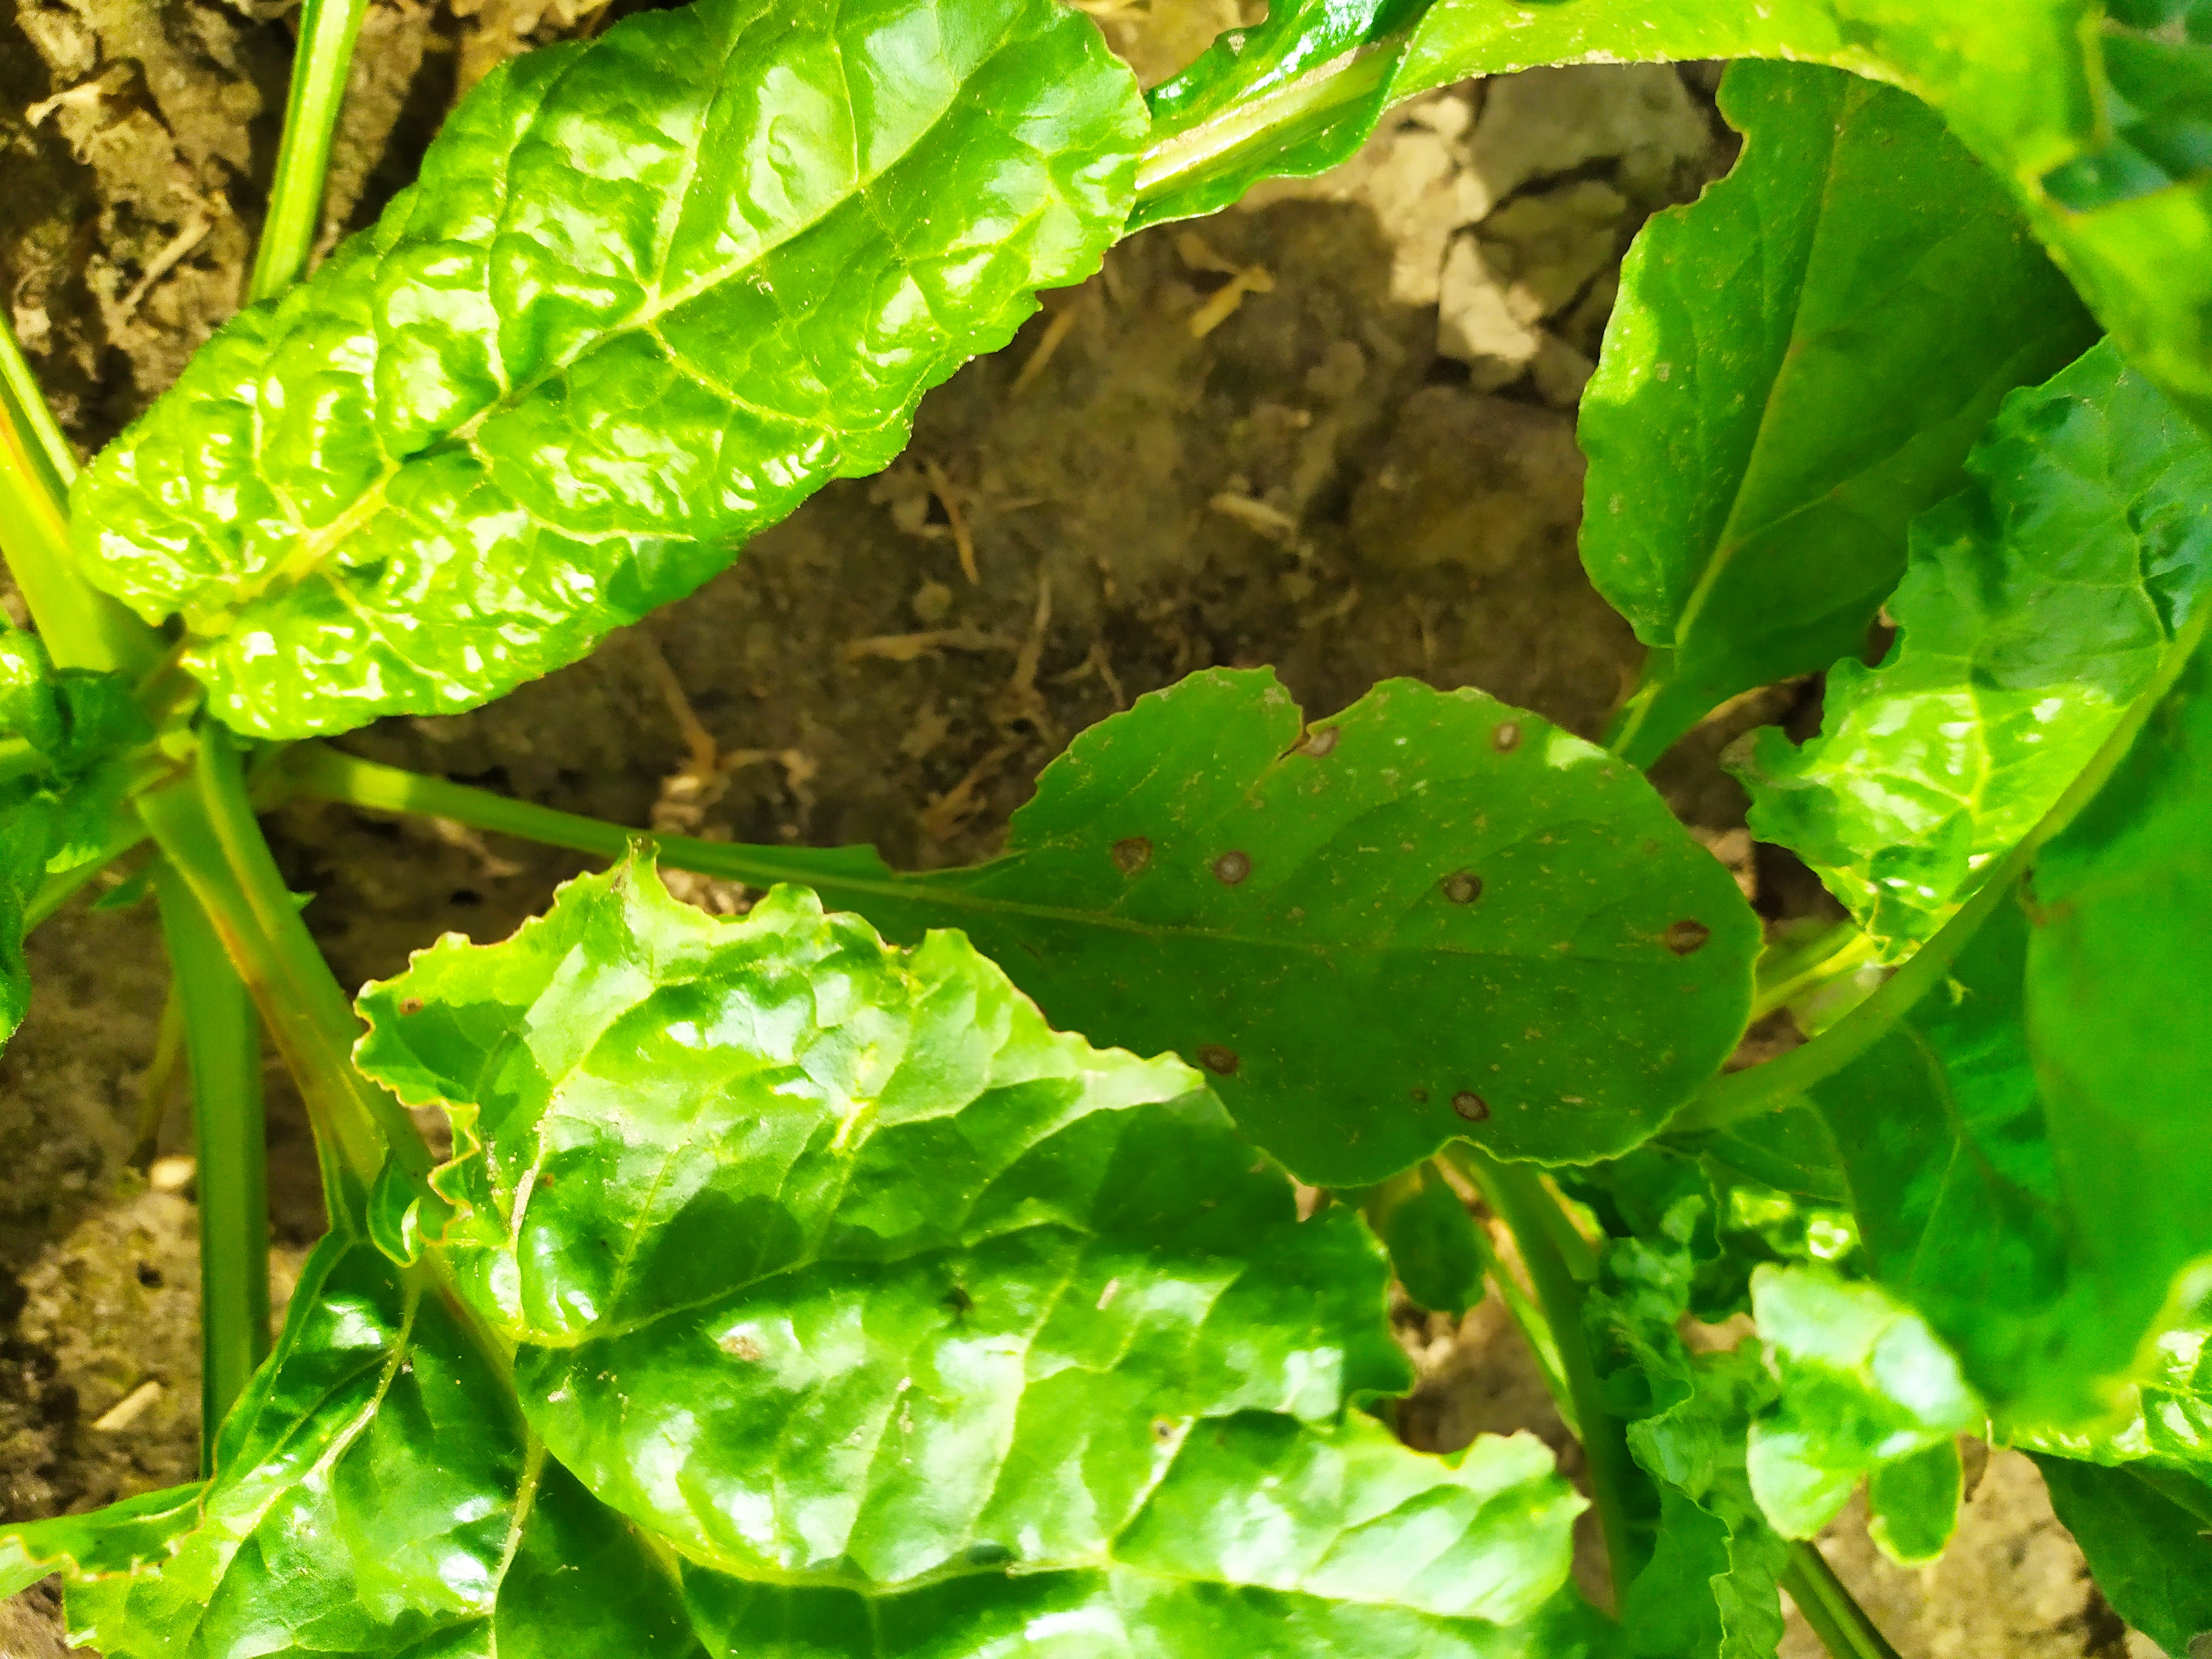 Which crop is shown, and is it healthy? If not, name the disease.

beet, cercospora
